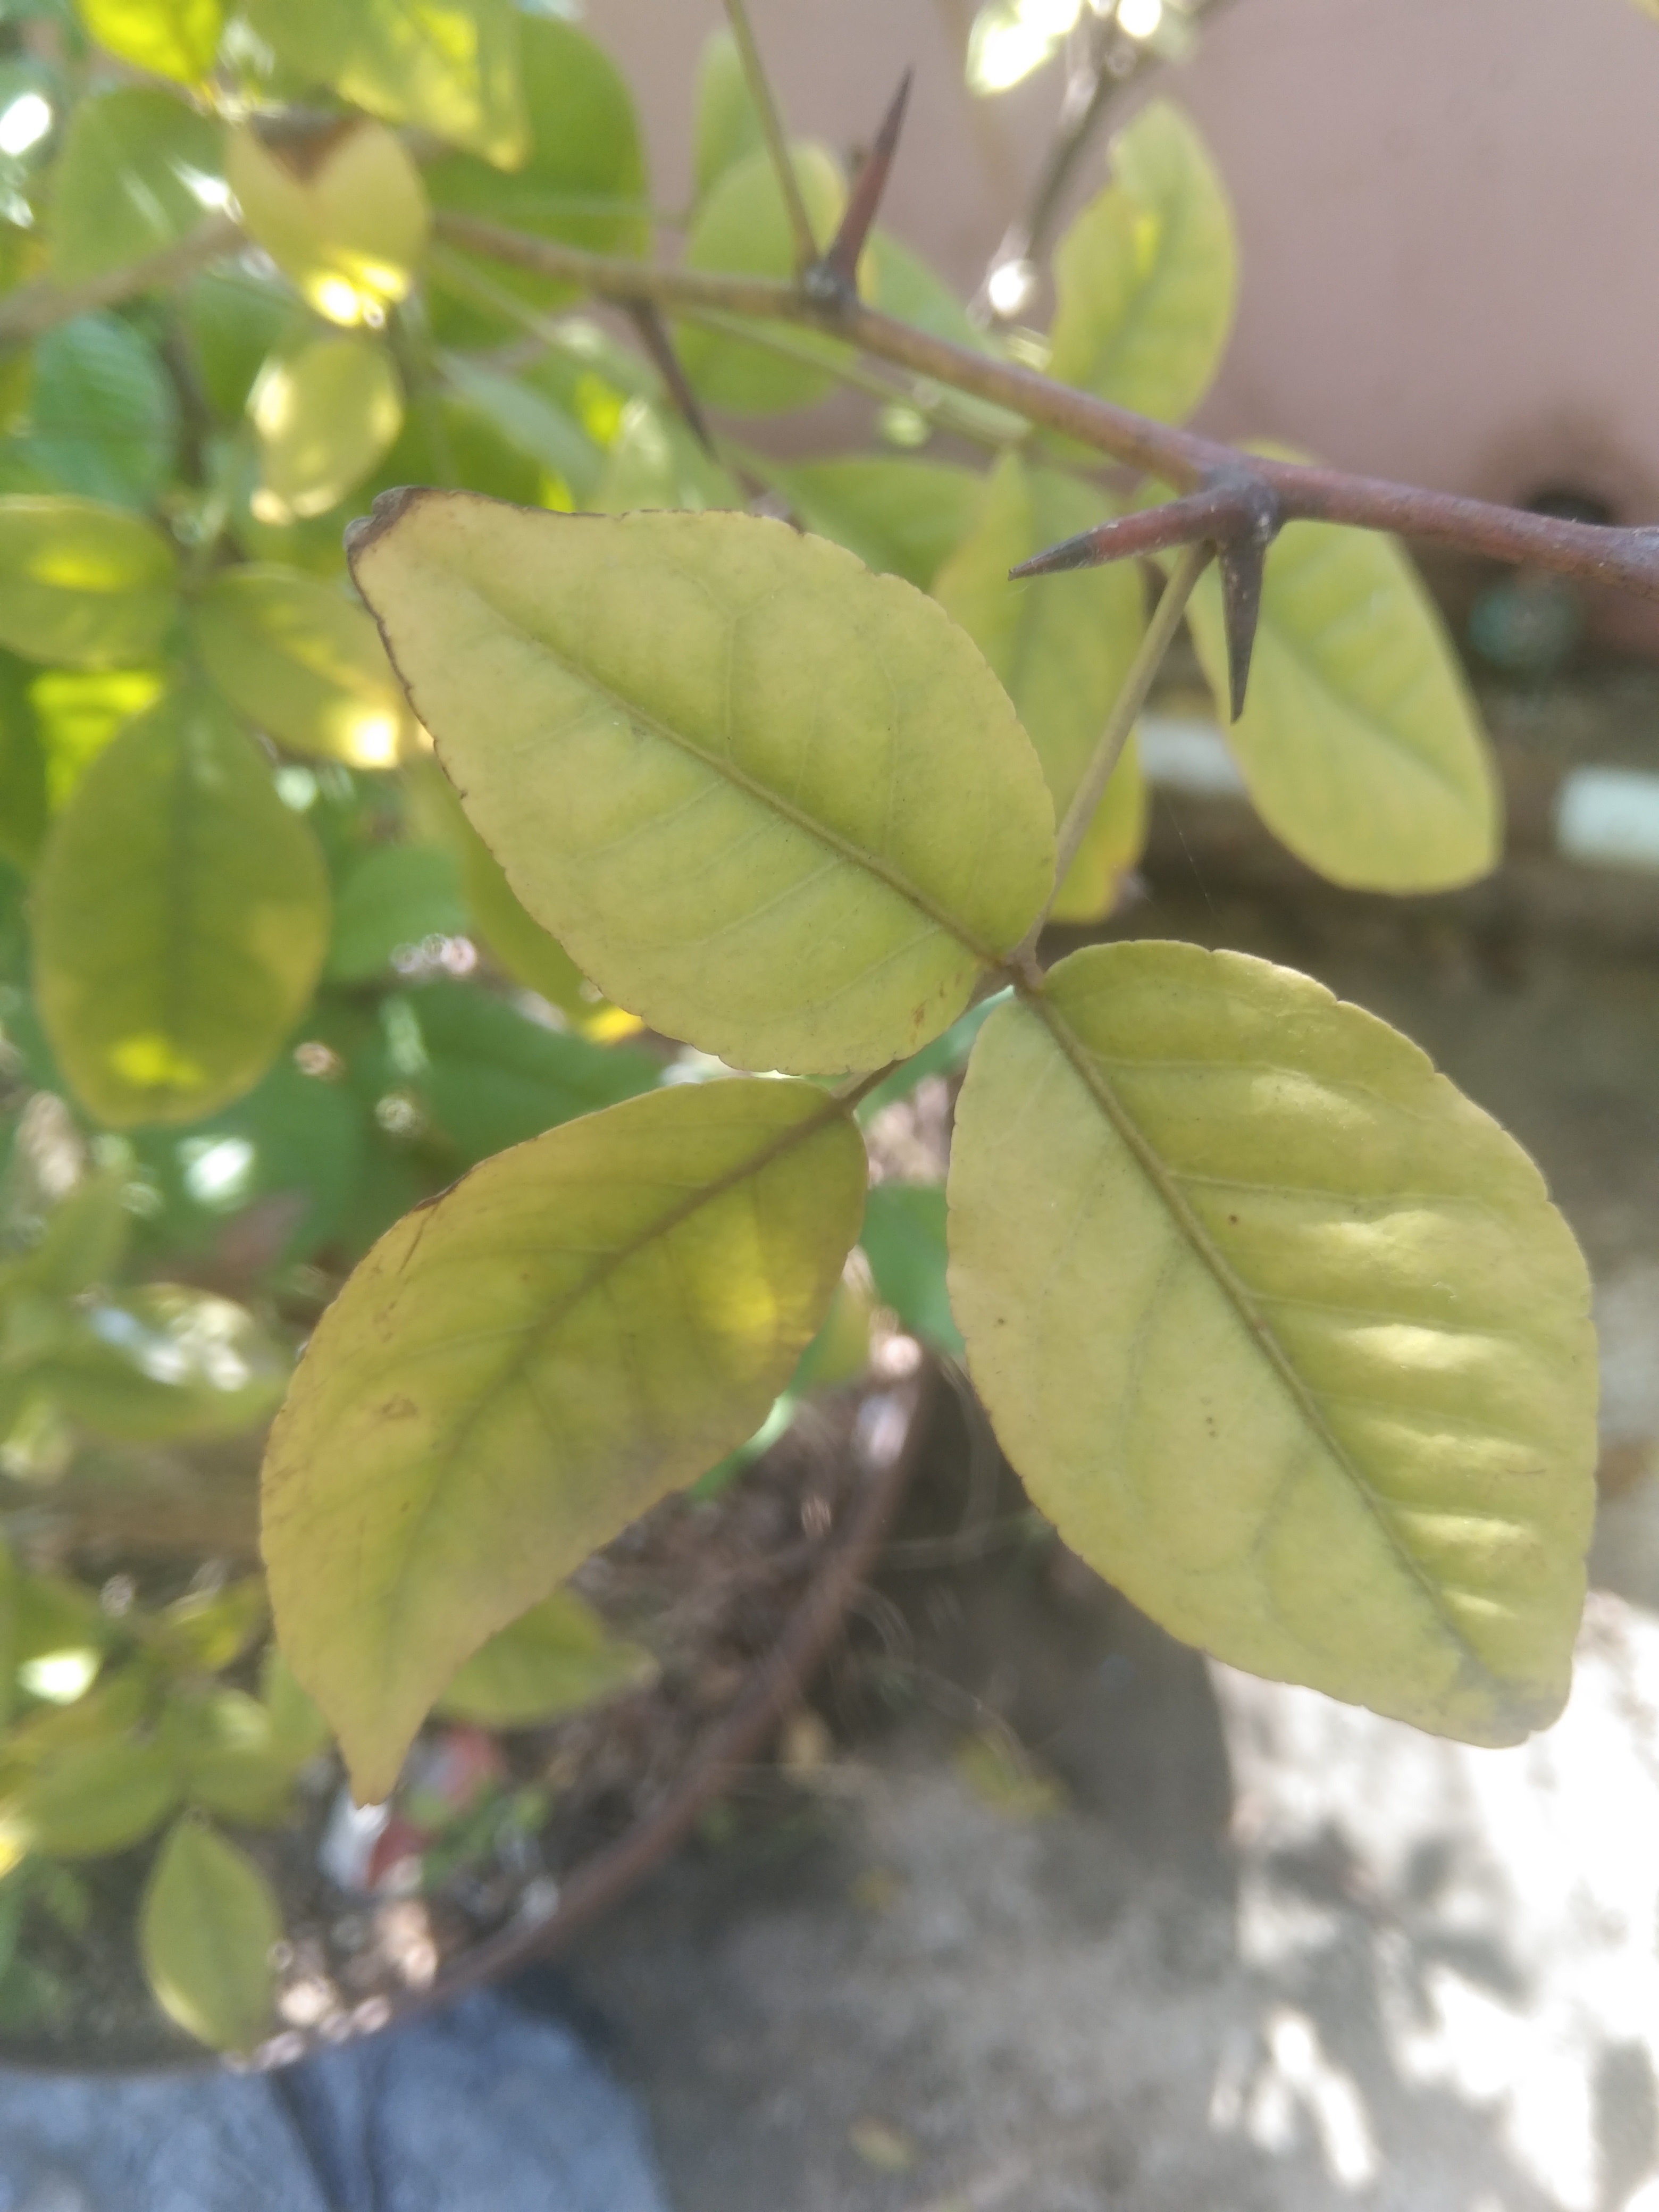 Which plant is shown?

wood apple
